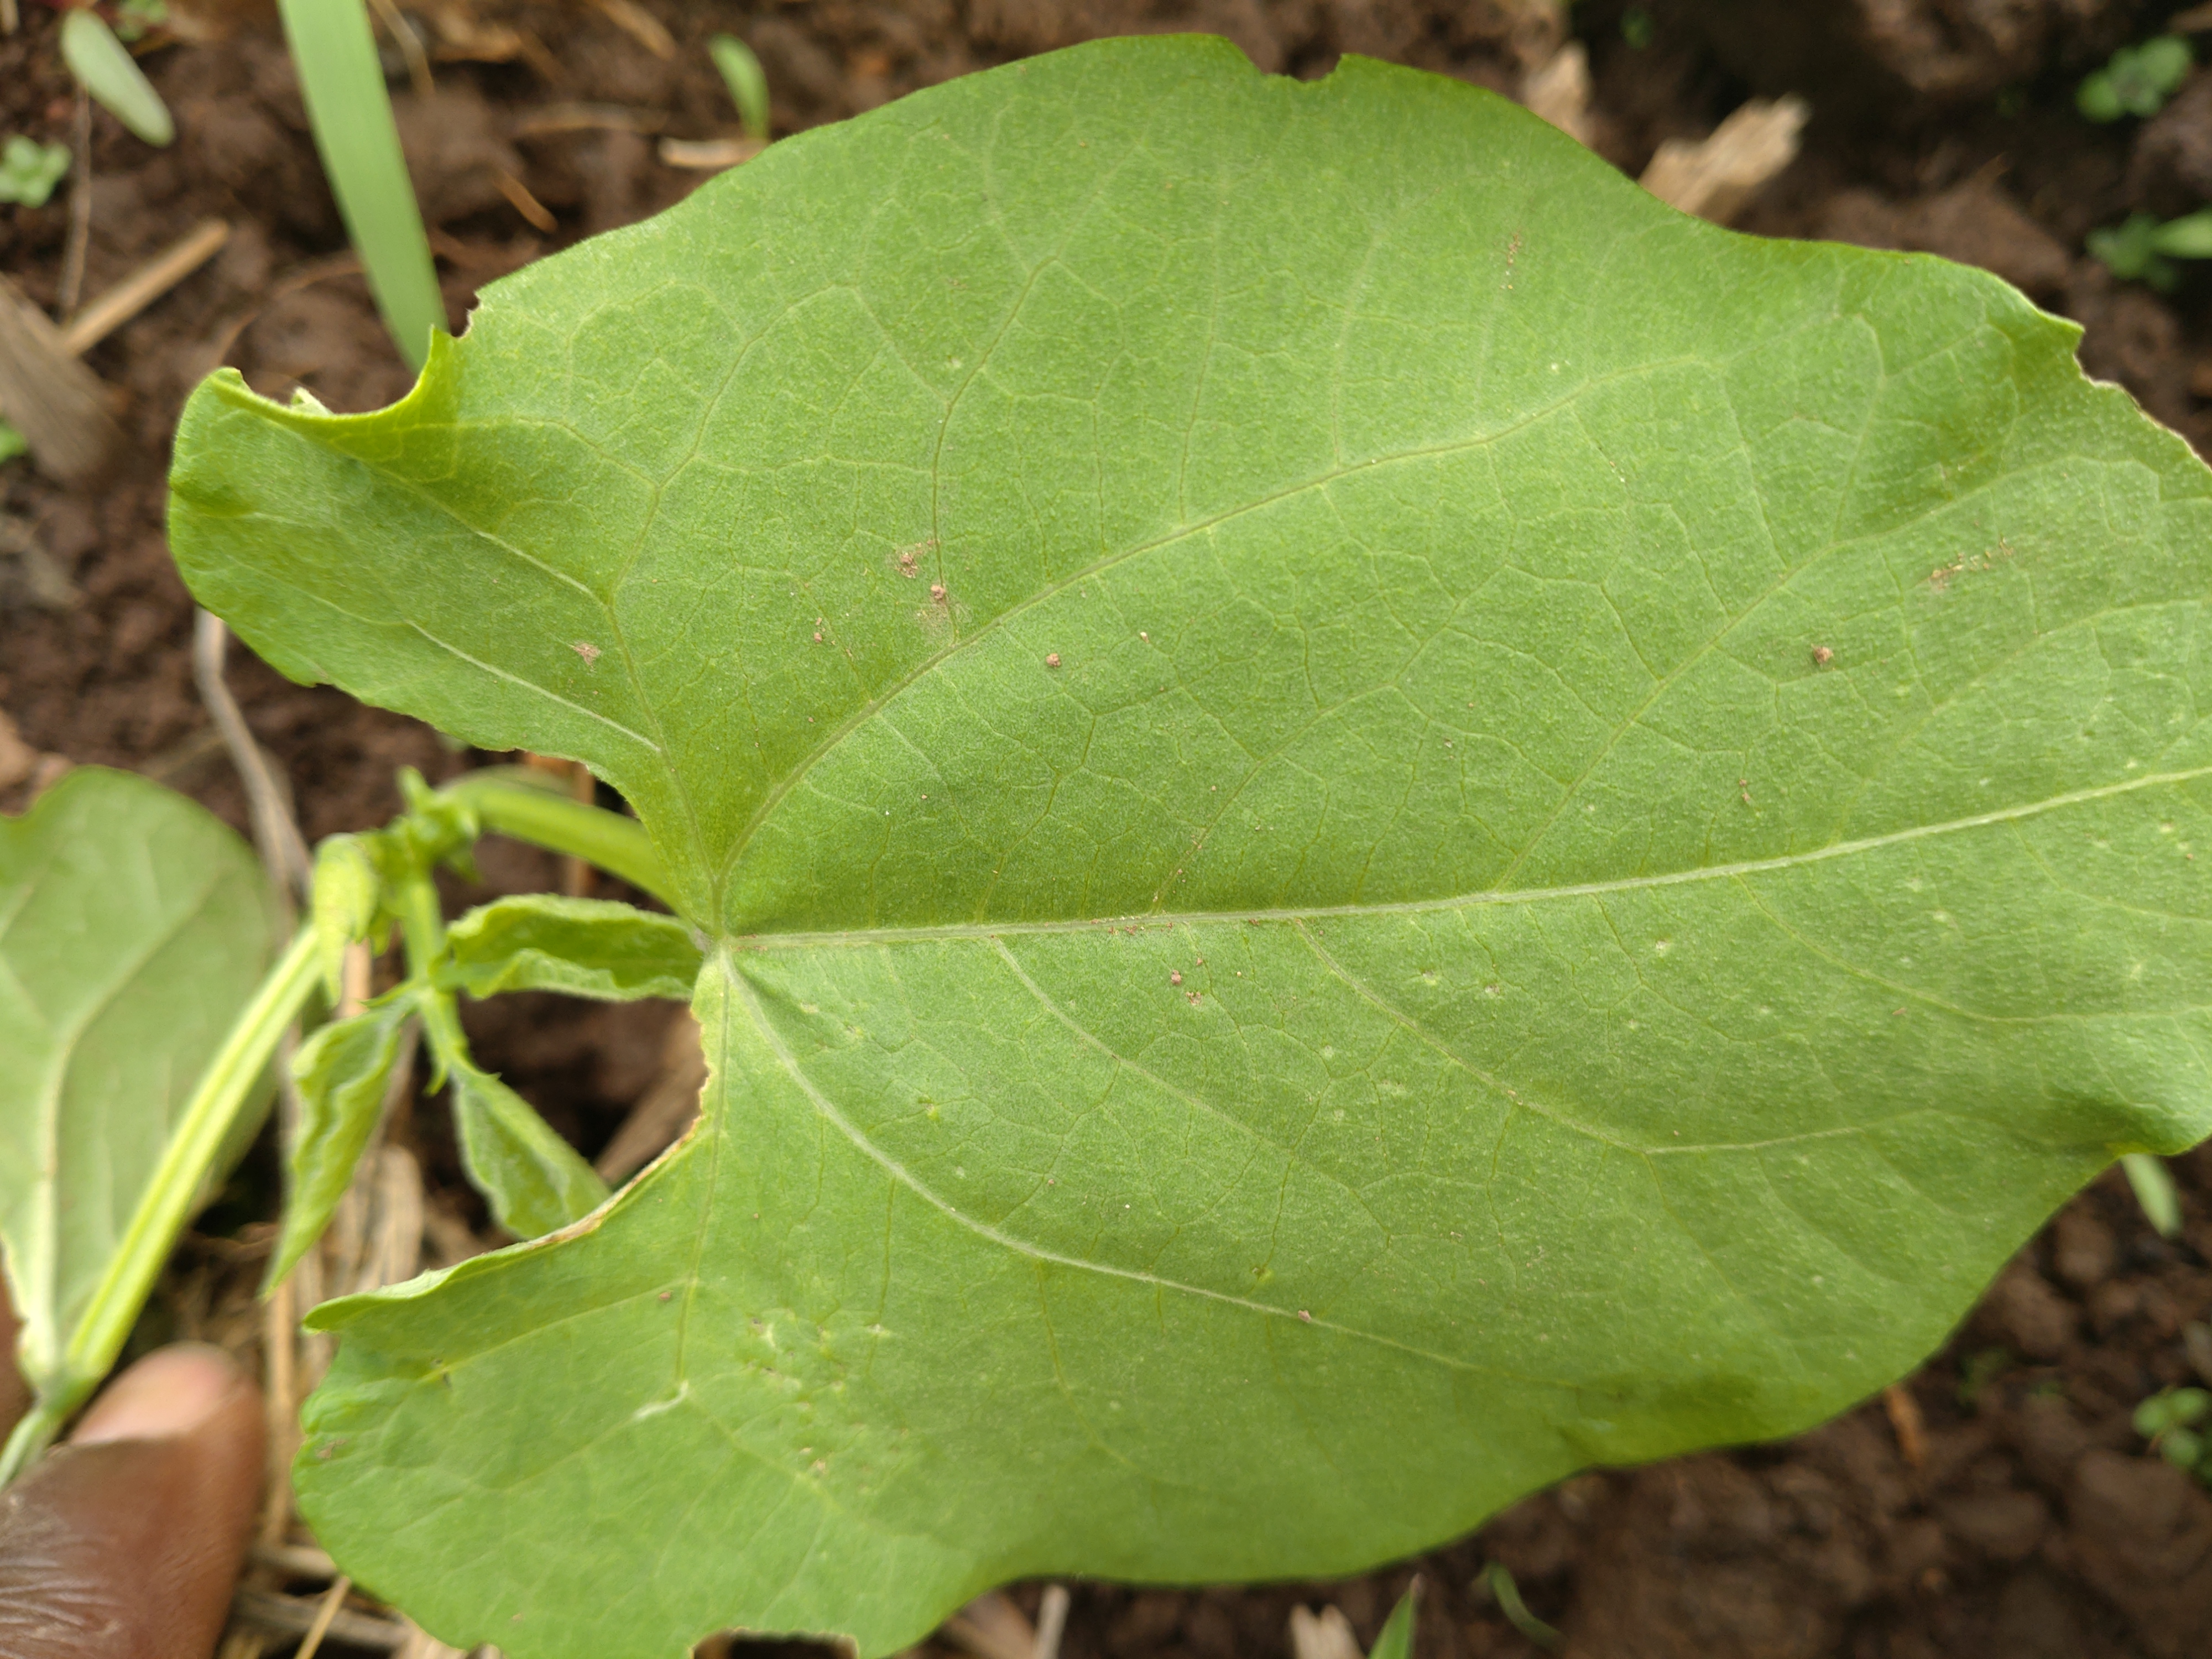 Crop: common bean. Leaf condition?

healthy
